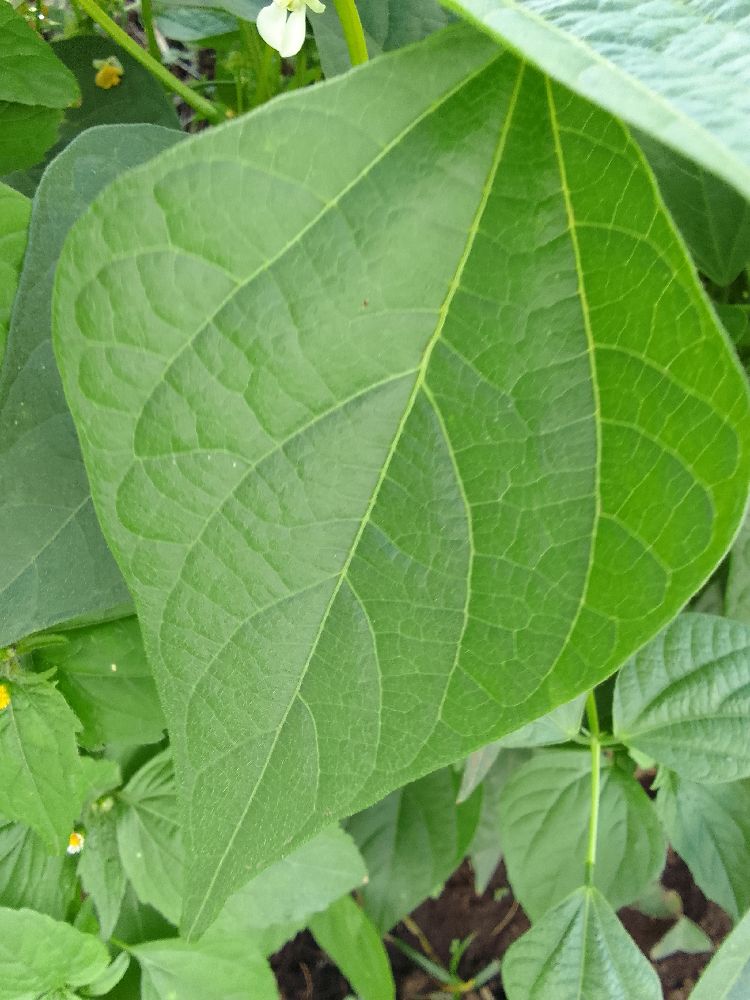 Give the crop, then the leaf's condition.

common bean, healthy
